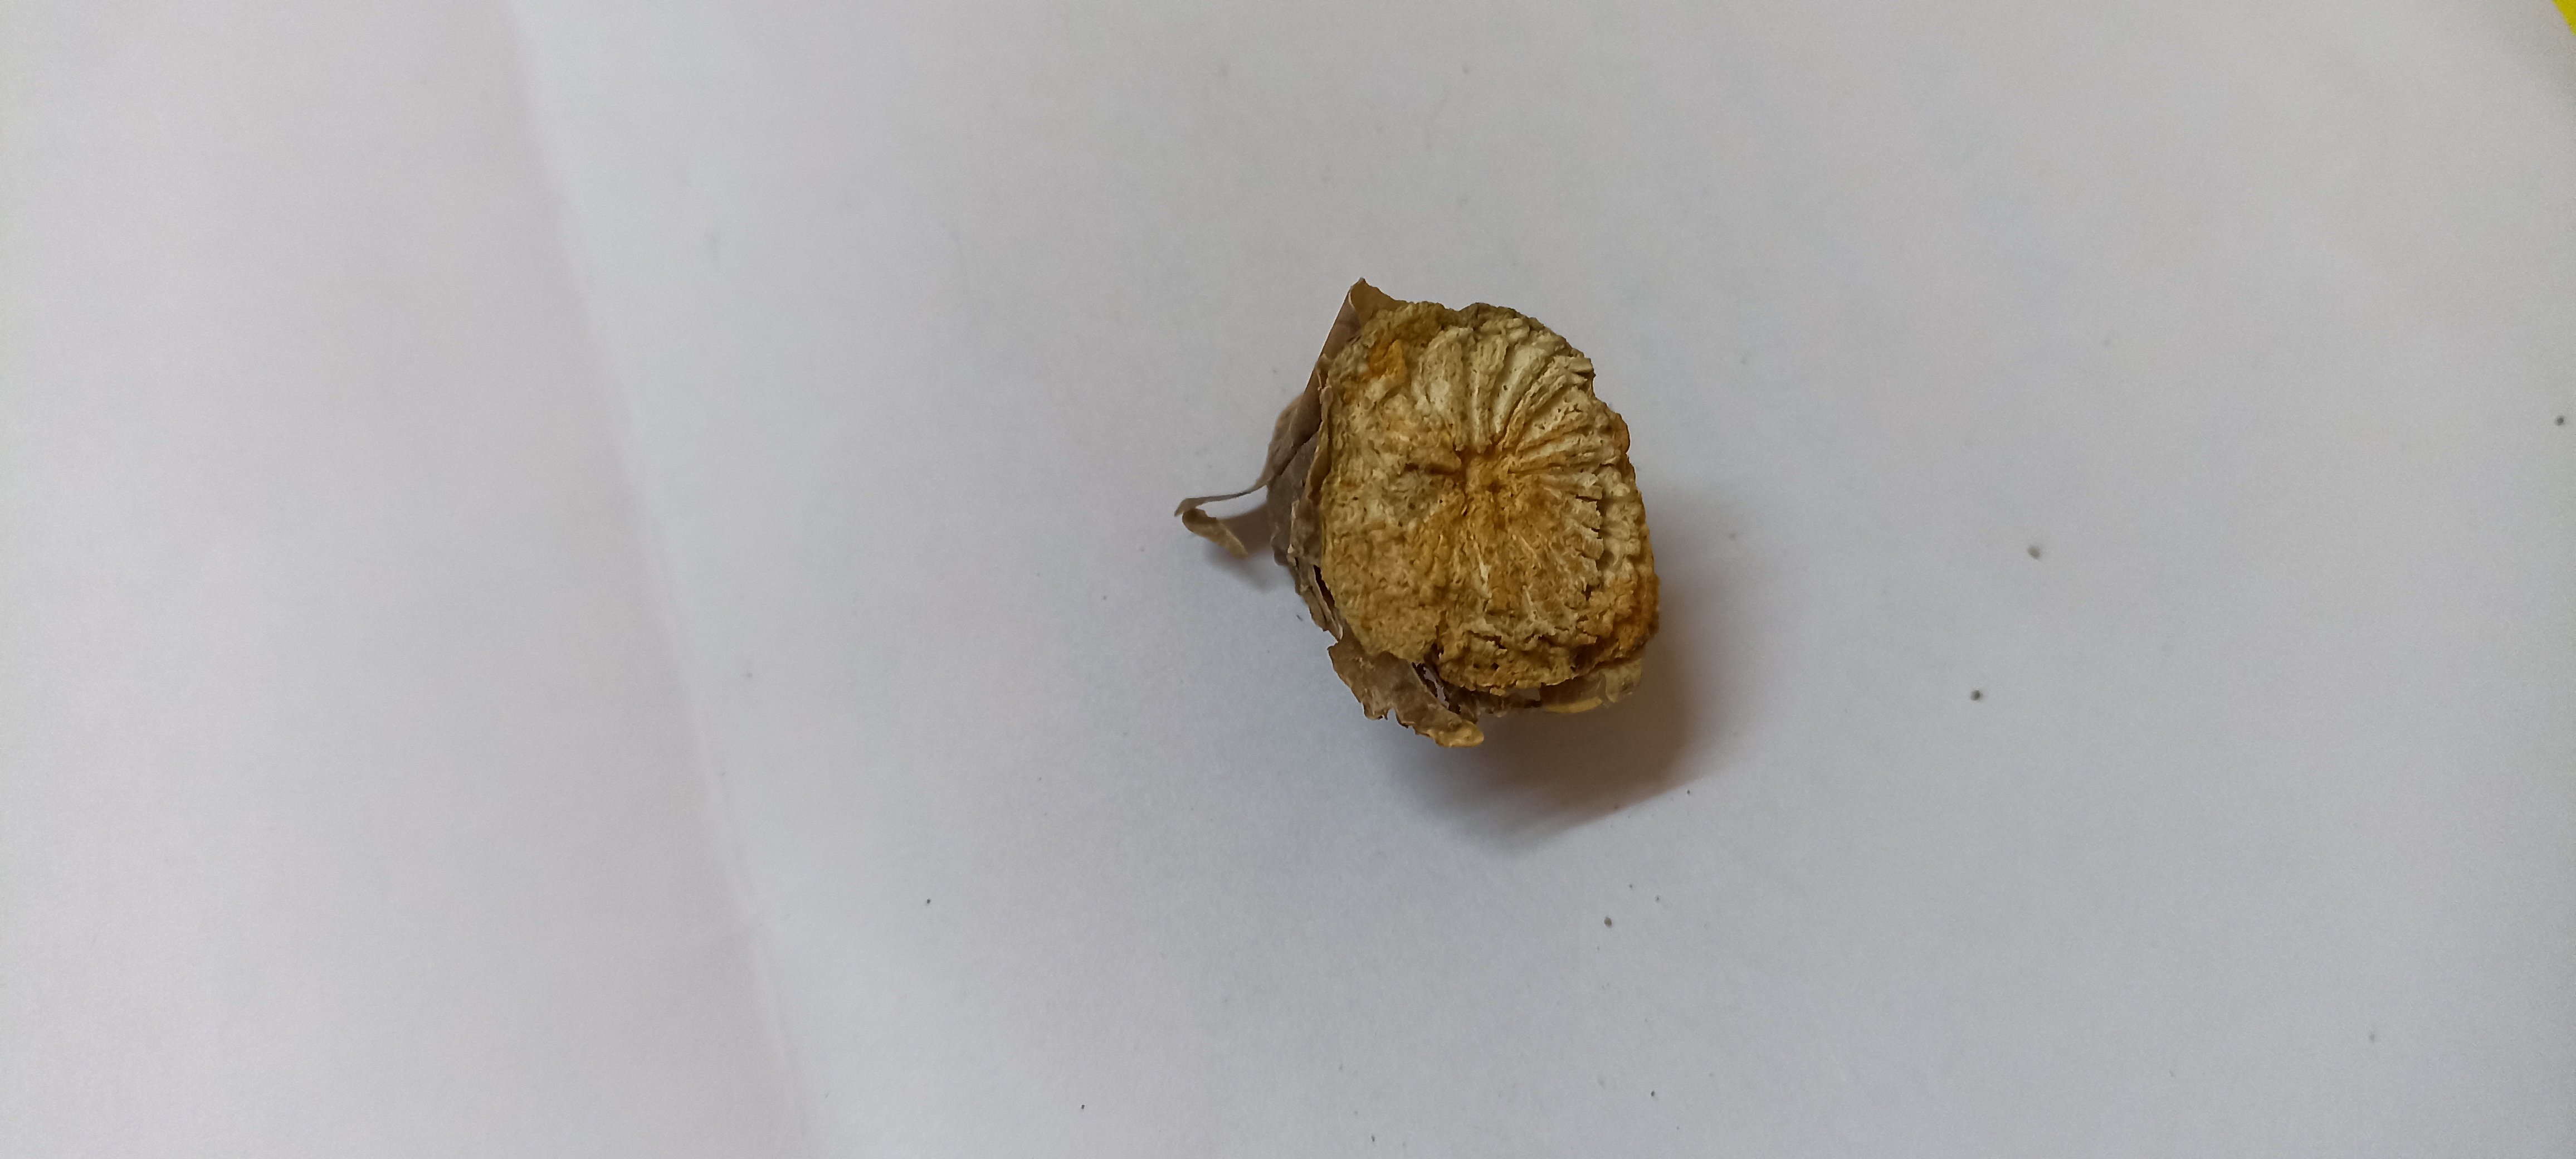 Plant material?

gulvel
